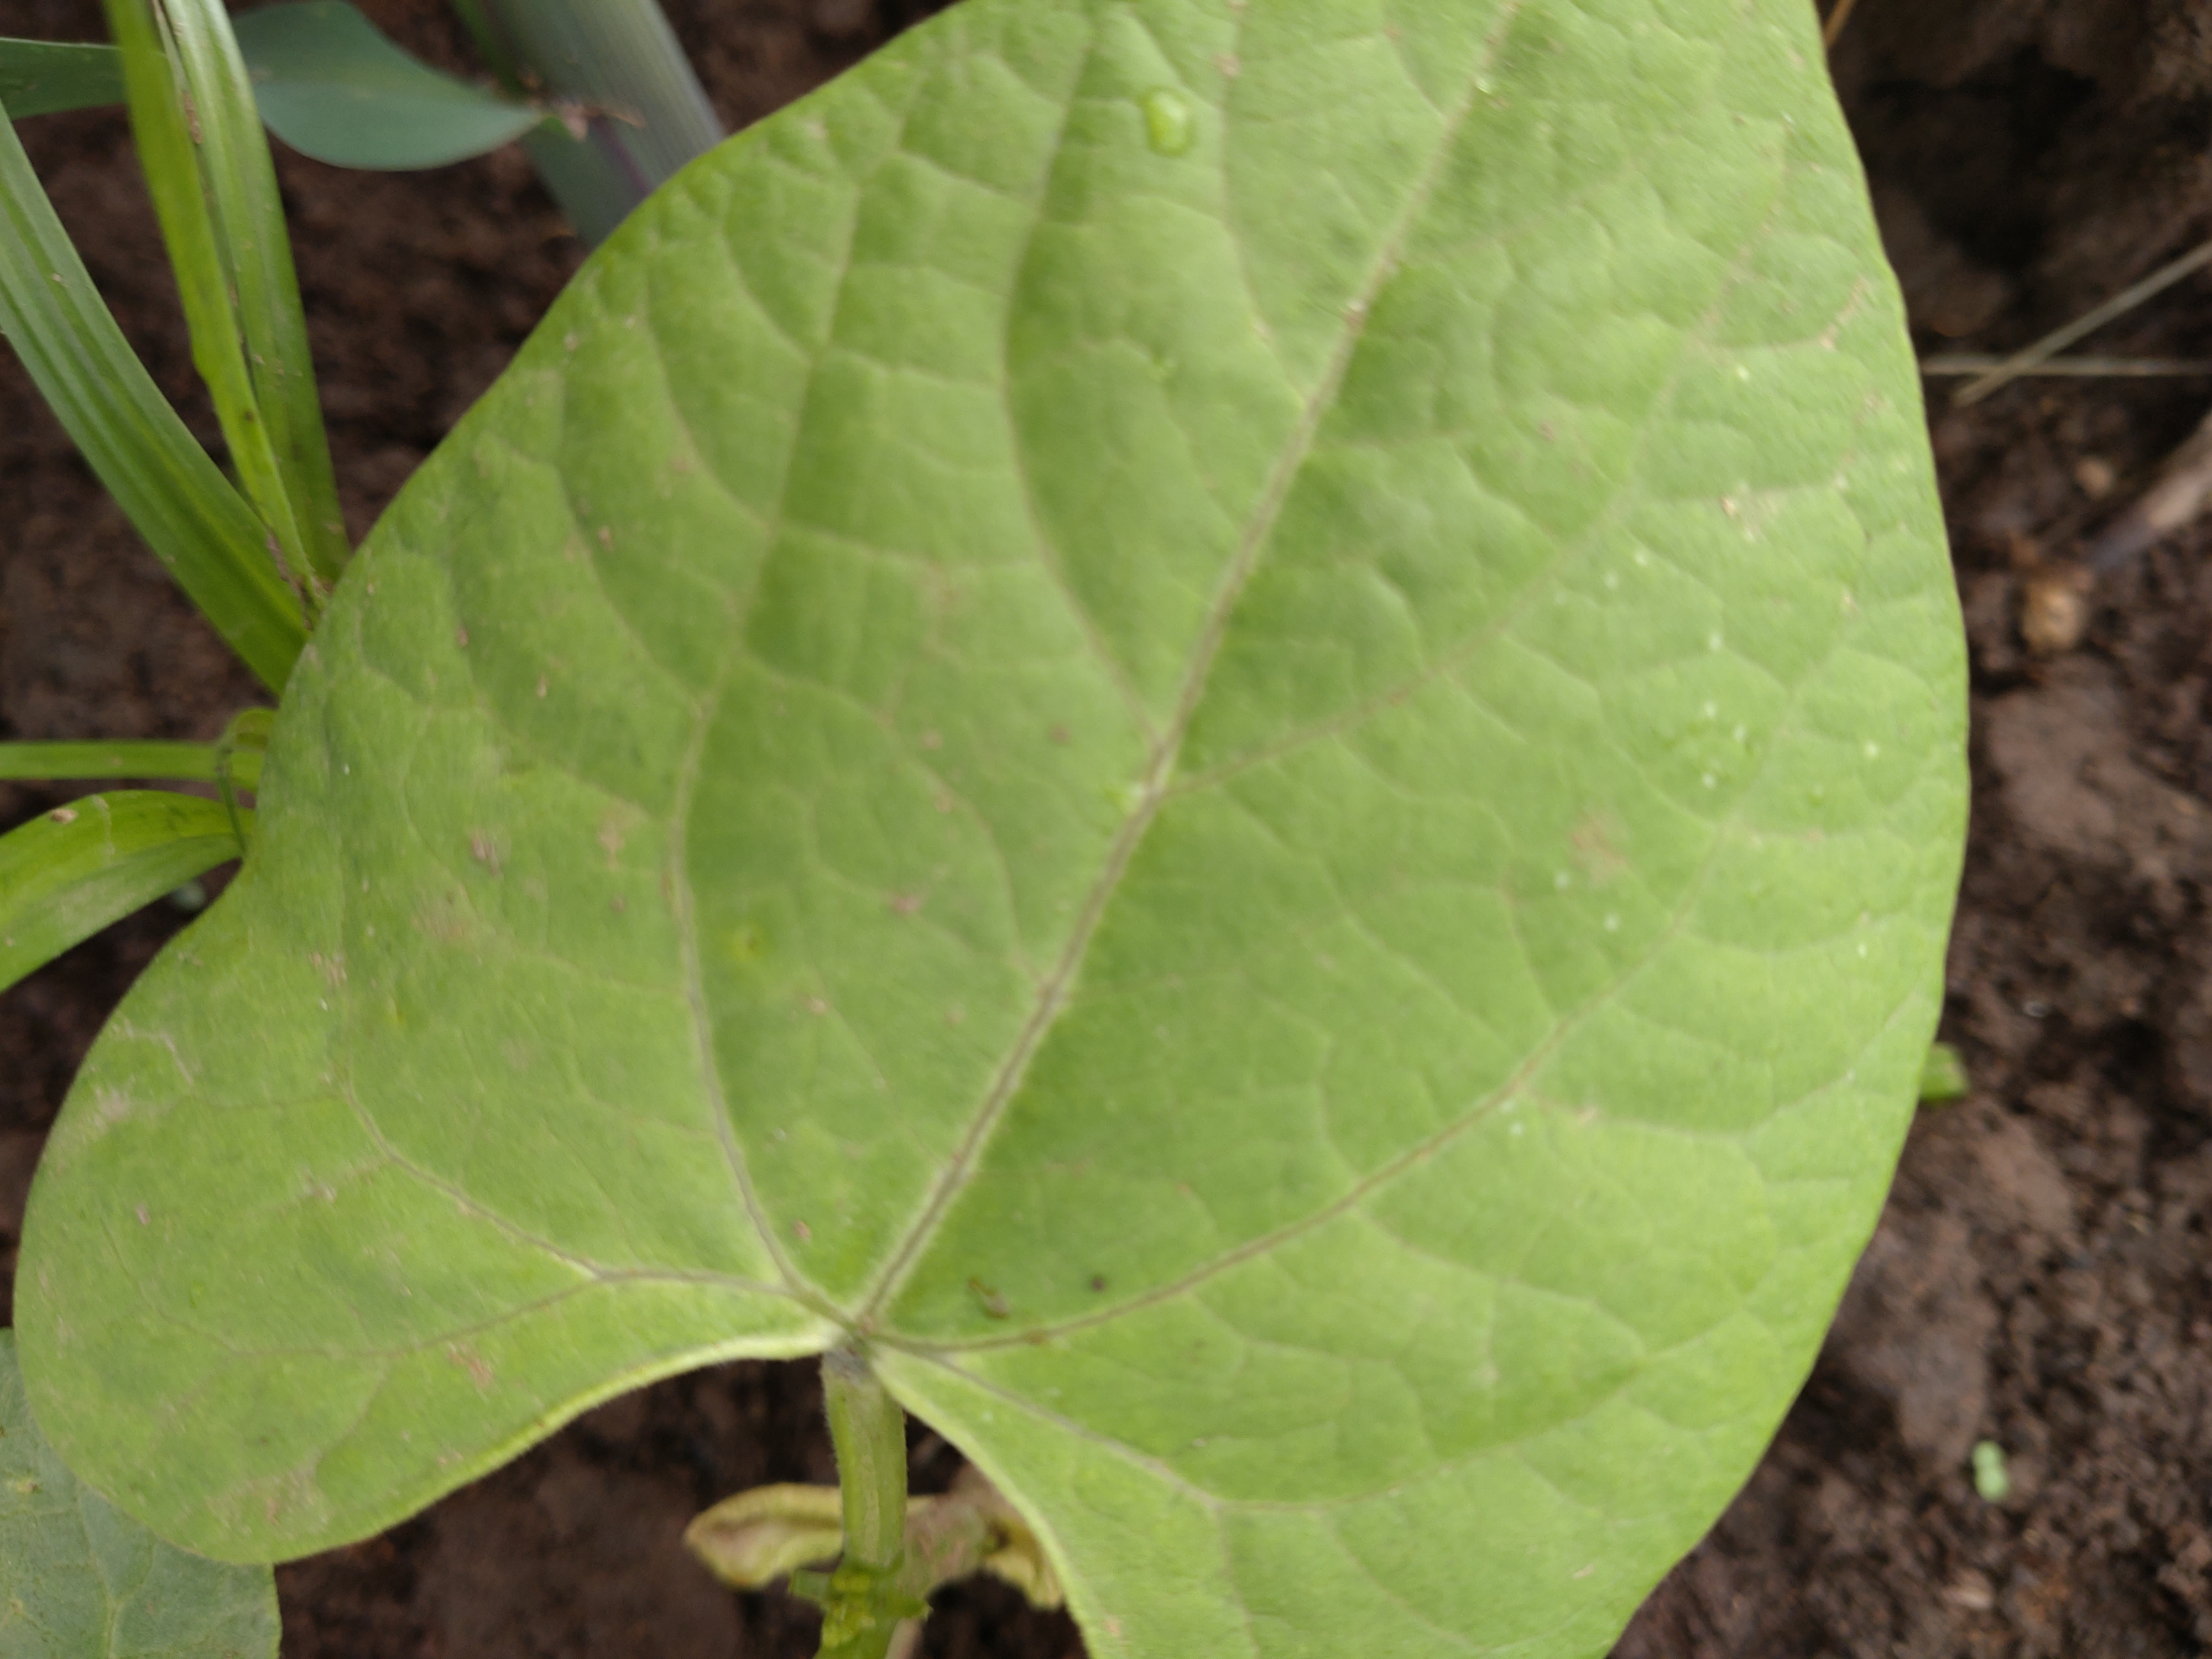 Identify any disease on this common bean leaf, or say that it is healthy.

healthy
